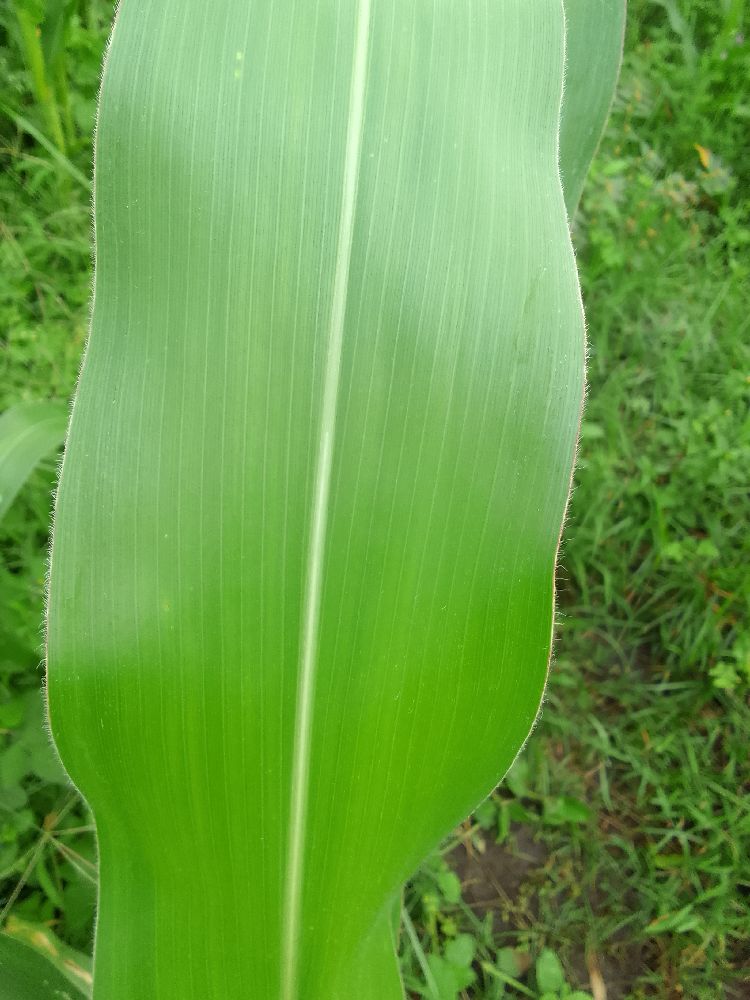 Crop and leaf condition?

maize, healthy
